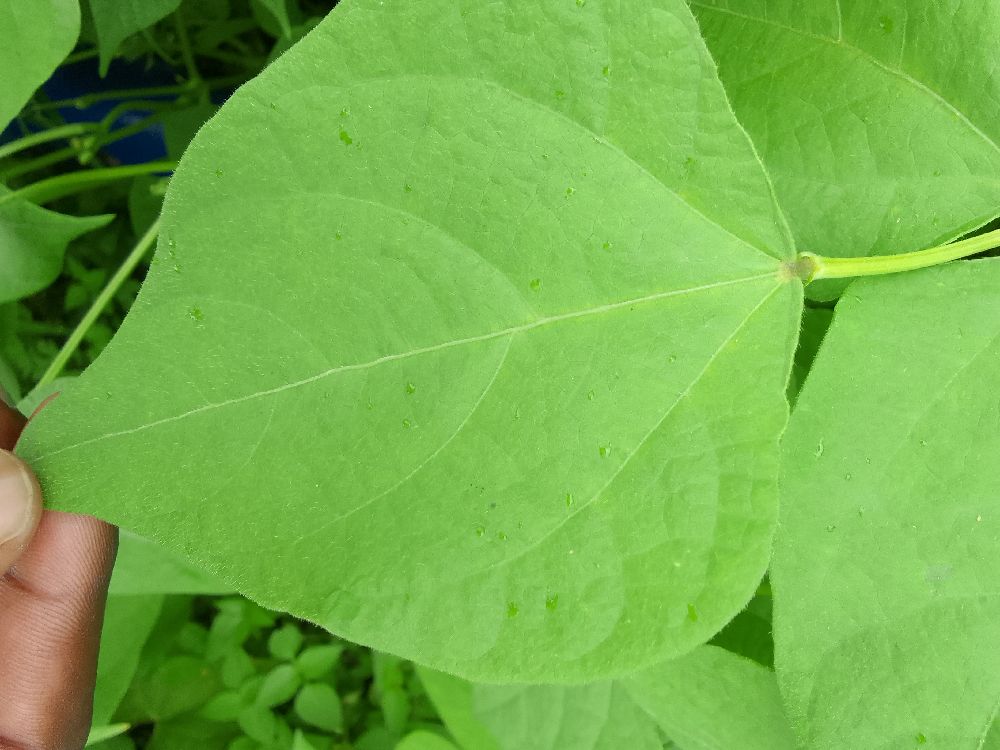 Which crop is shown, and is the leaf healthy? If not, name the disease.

common bean, healthy
